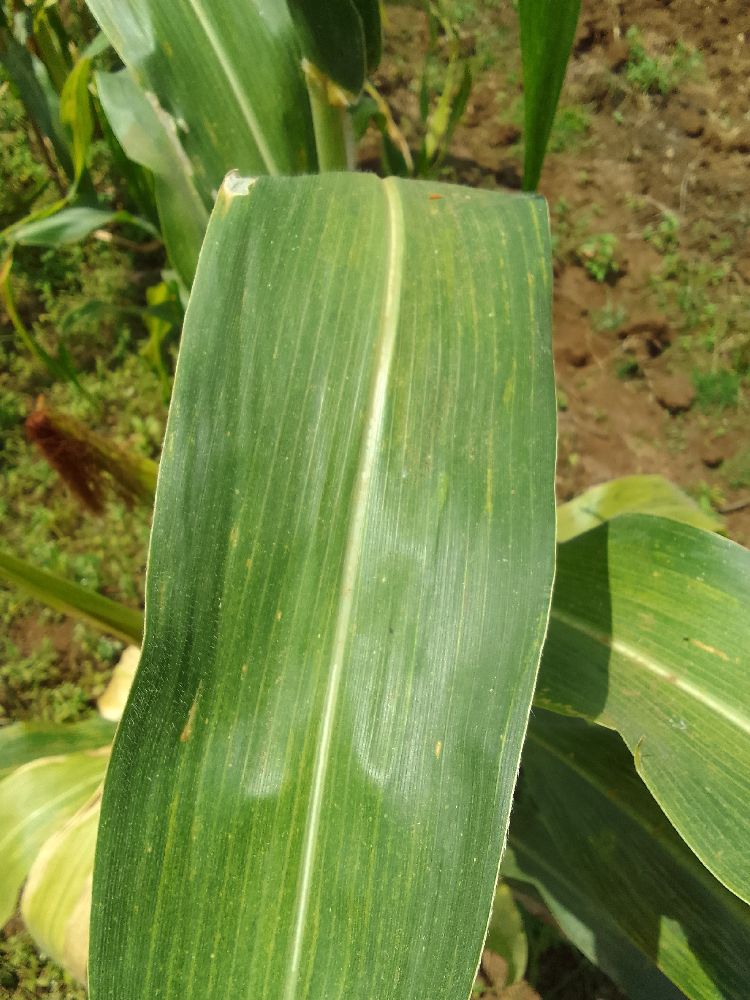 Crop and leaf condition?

maize, maize lethal necrosis
